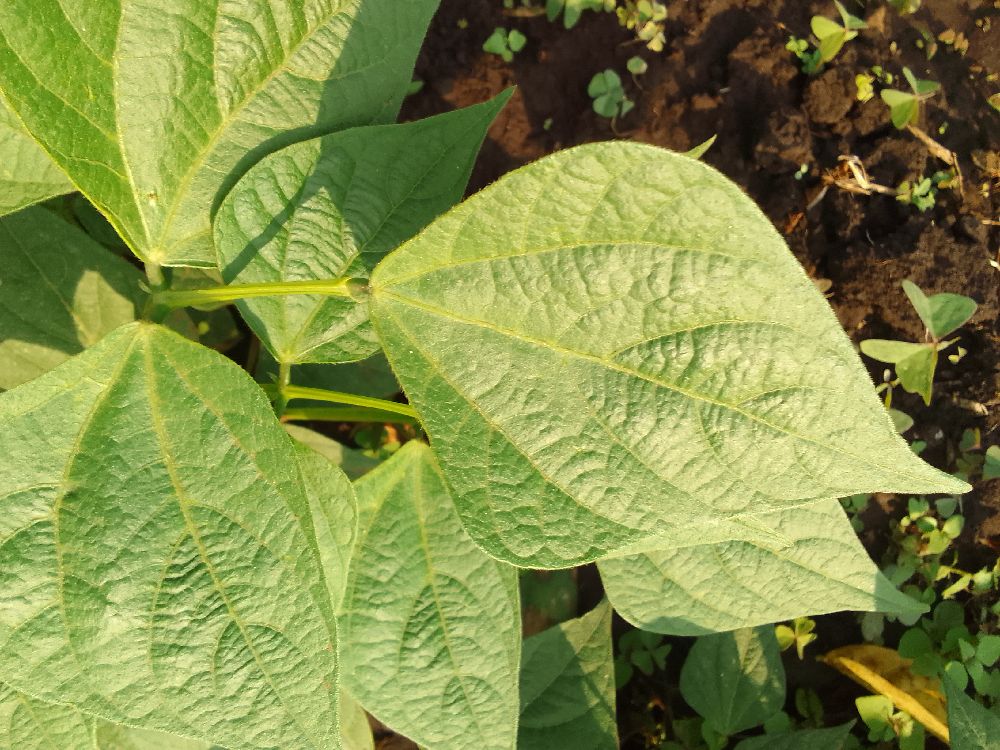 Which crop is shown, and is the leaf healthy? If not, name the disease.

common bean, healthy
